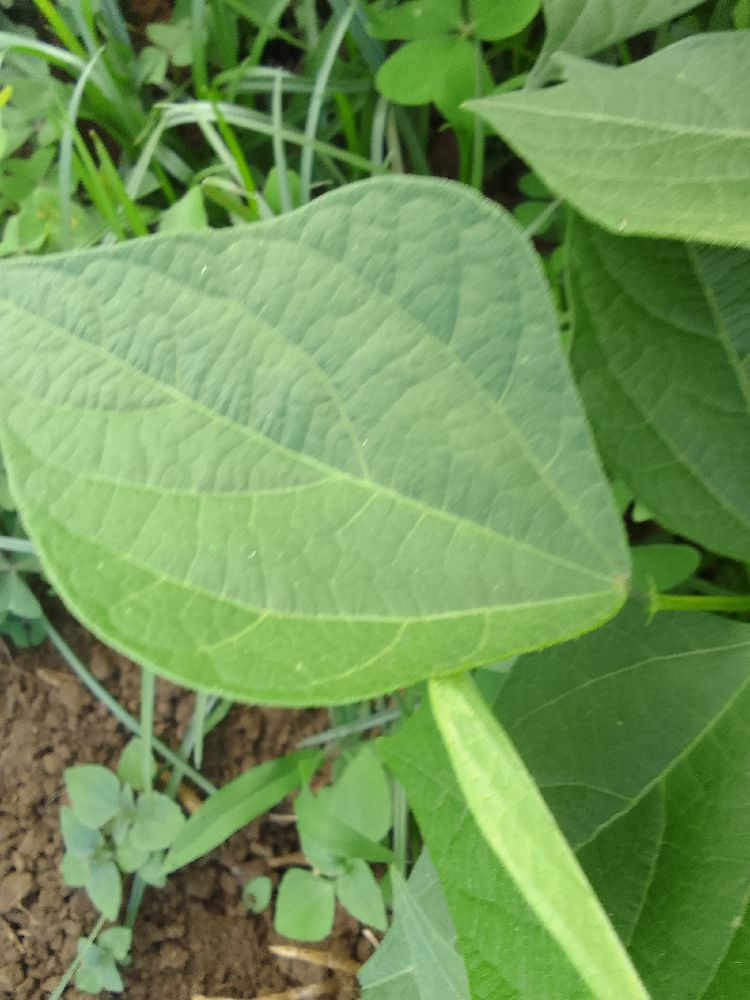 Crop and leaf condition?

common bean, healthy
